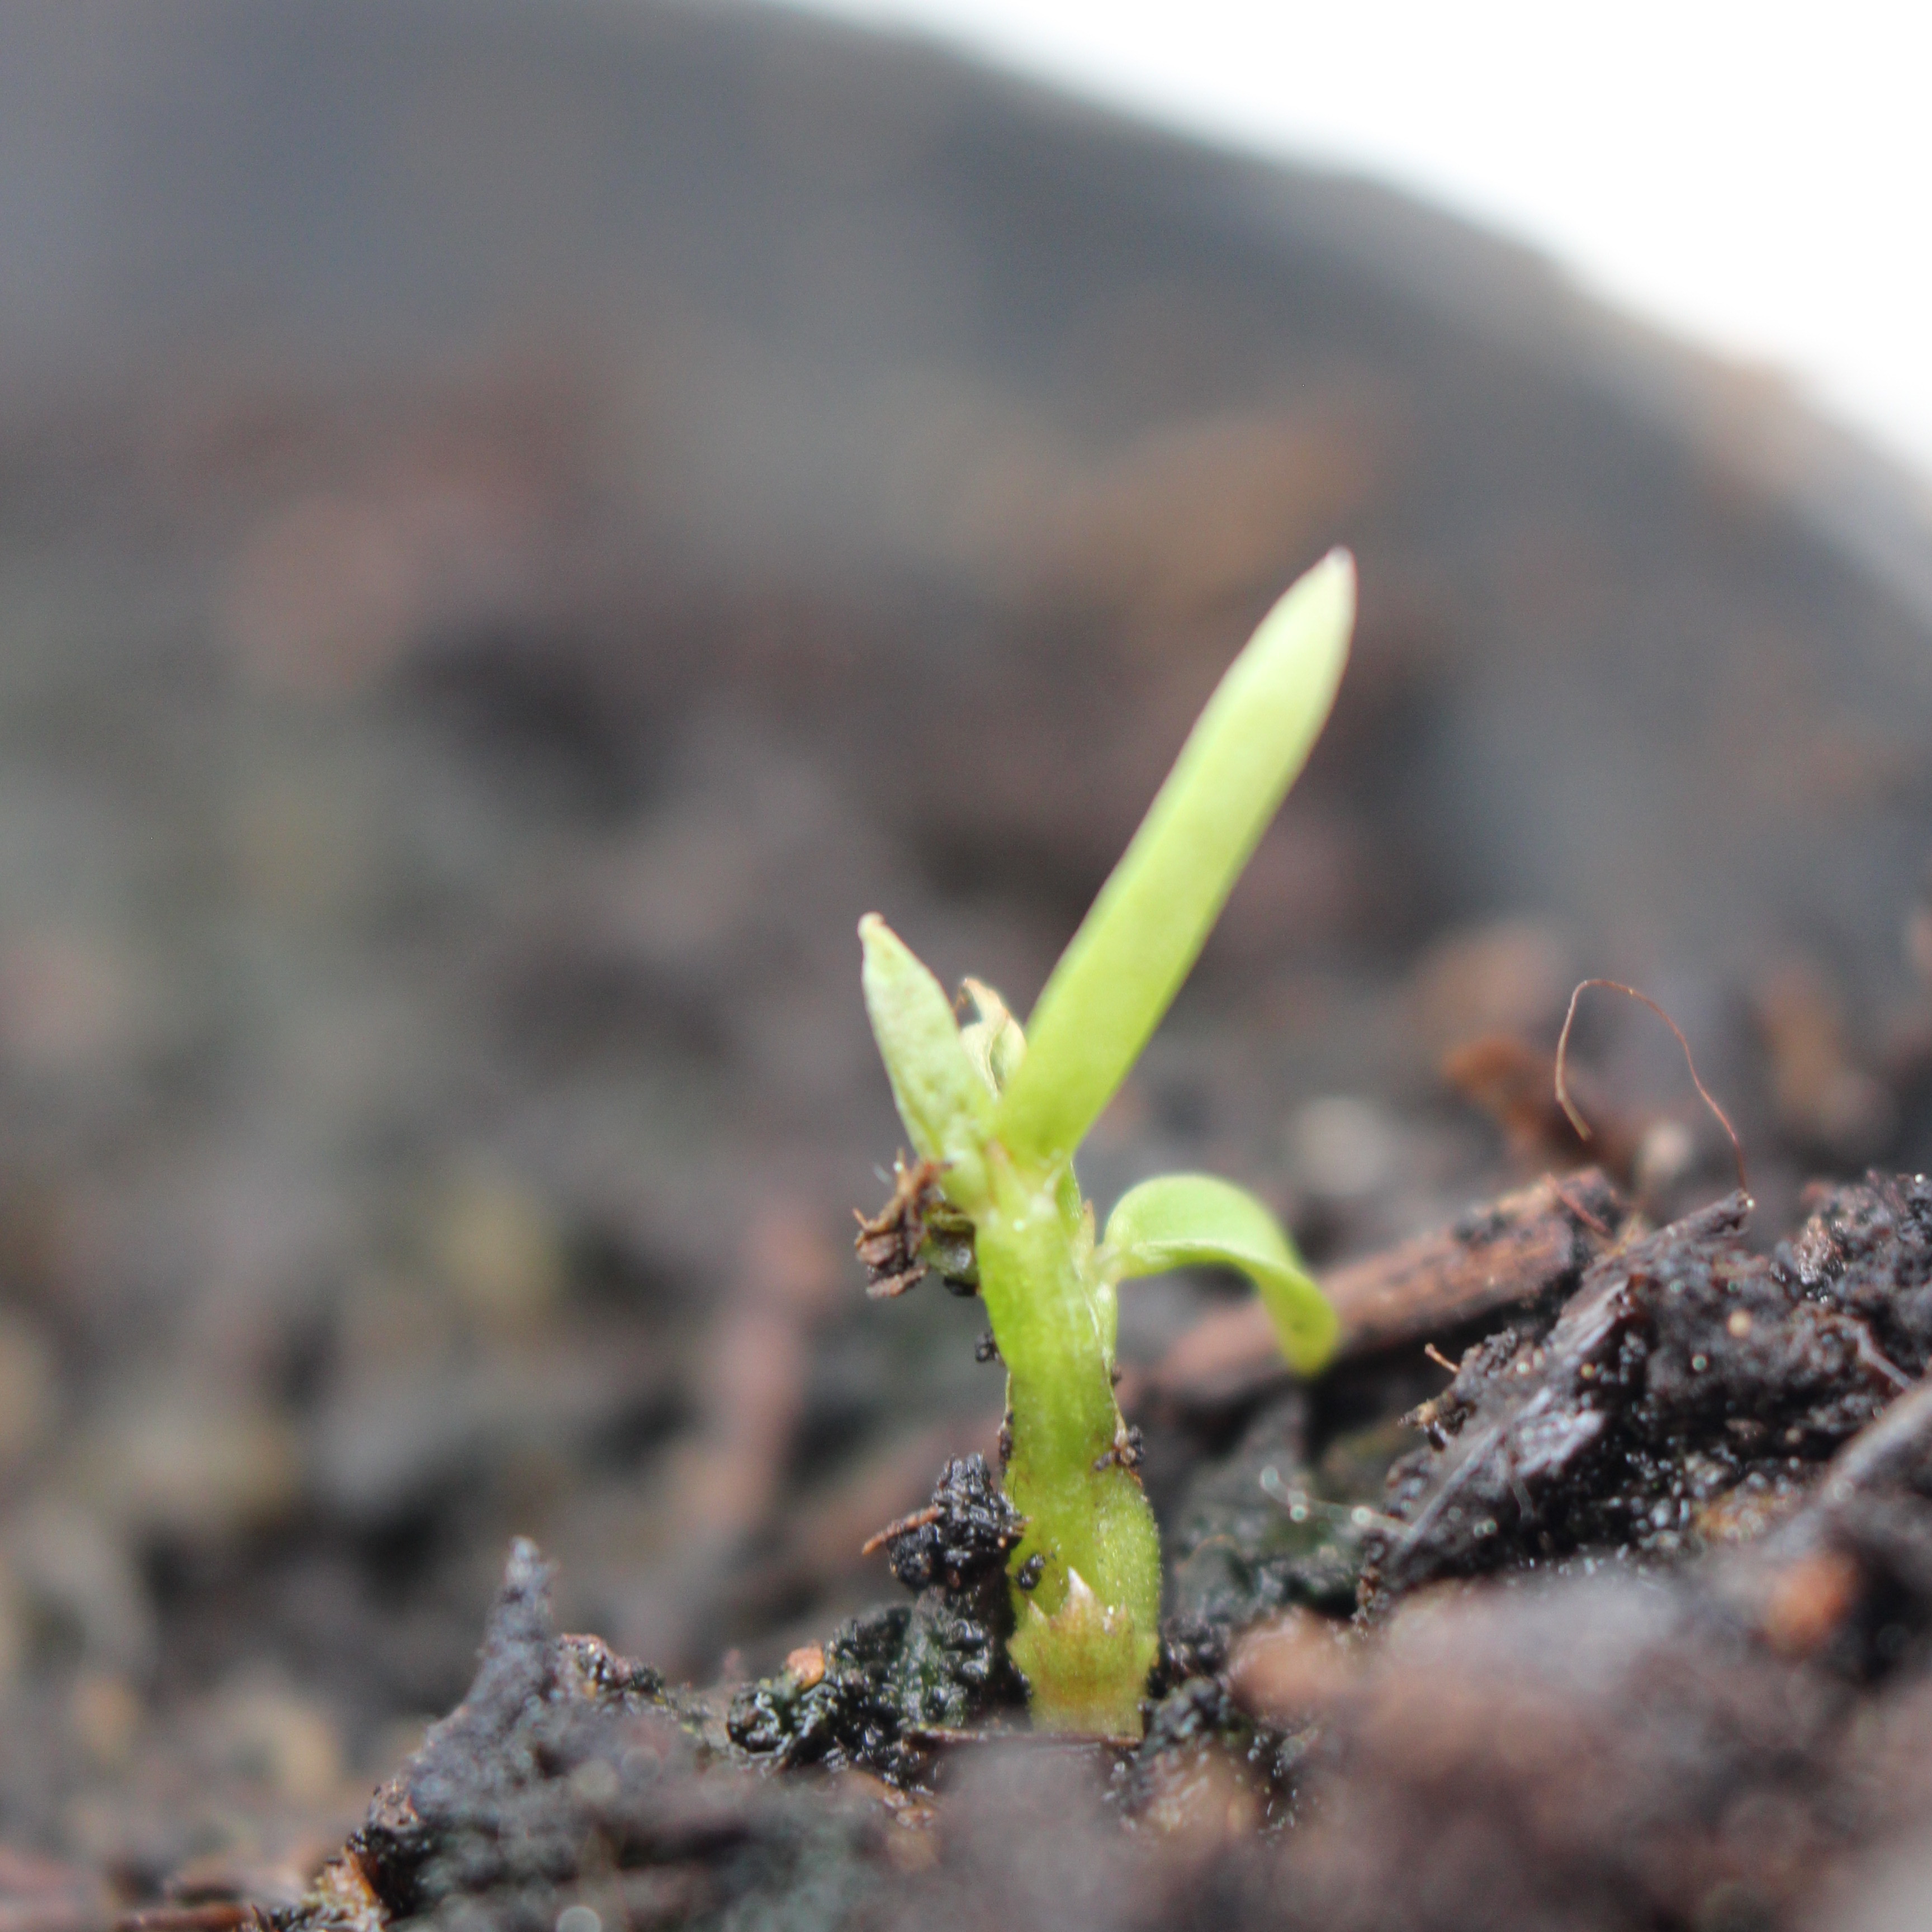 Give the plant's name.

Vicia sativa
